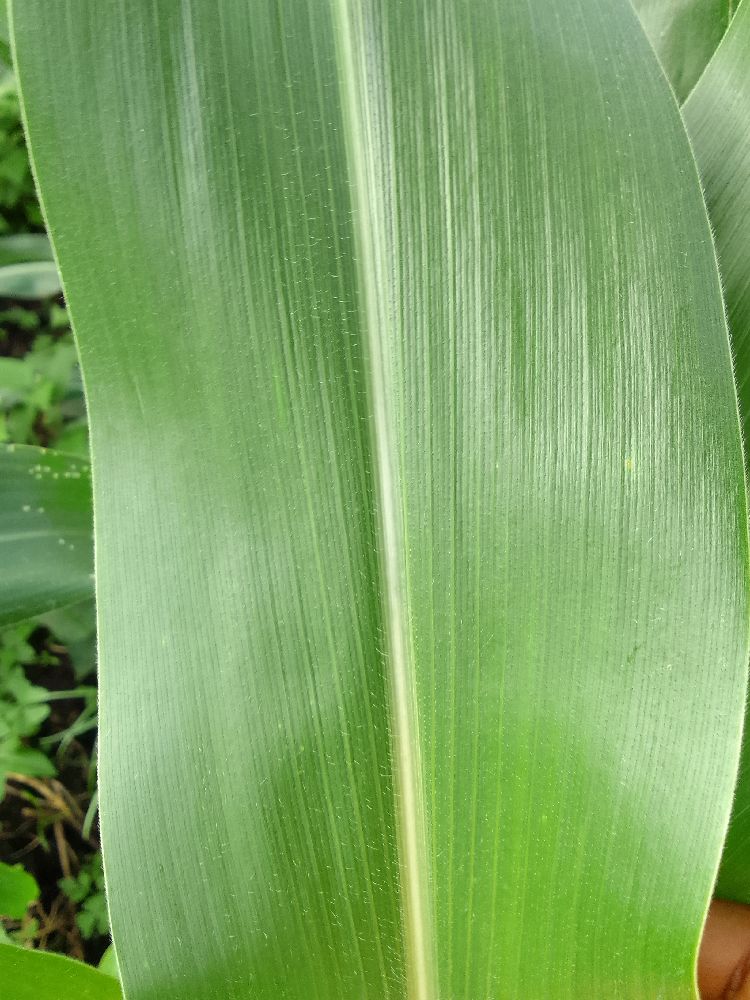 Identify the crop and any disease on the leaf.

maize, healthy
